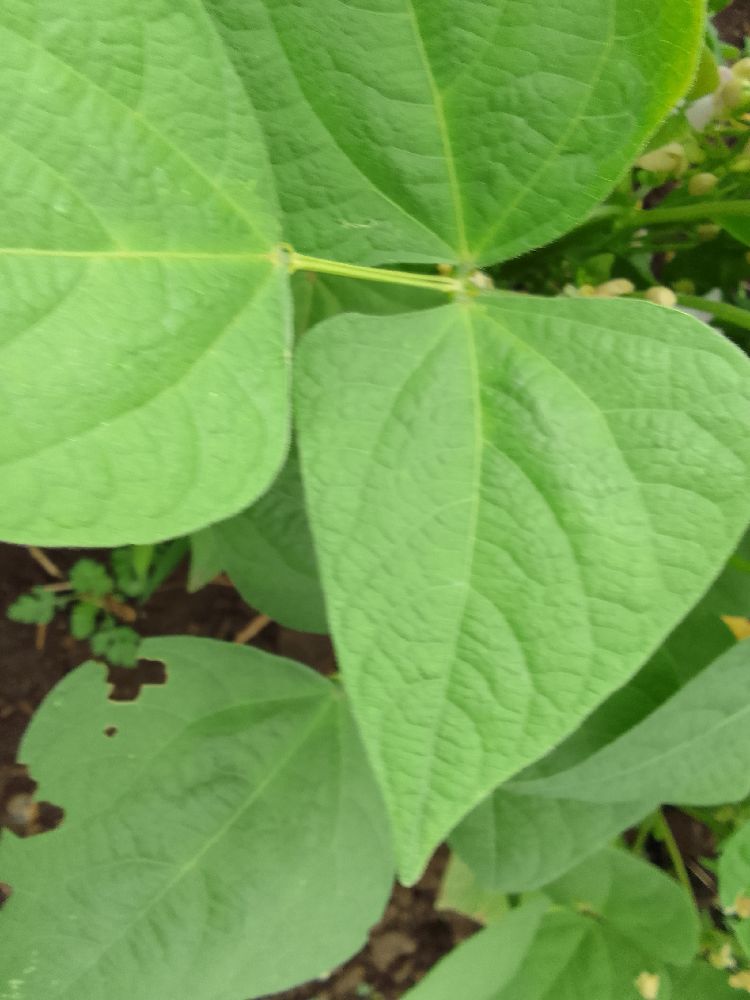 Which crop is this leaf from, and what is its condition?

common bean, healthy
